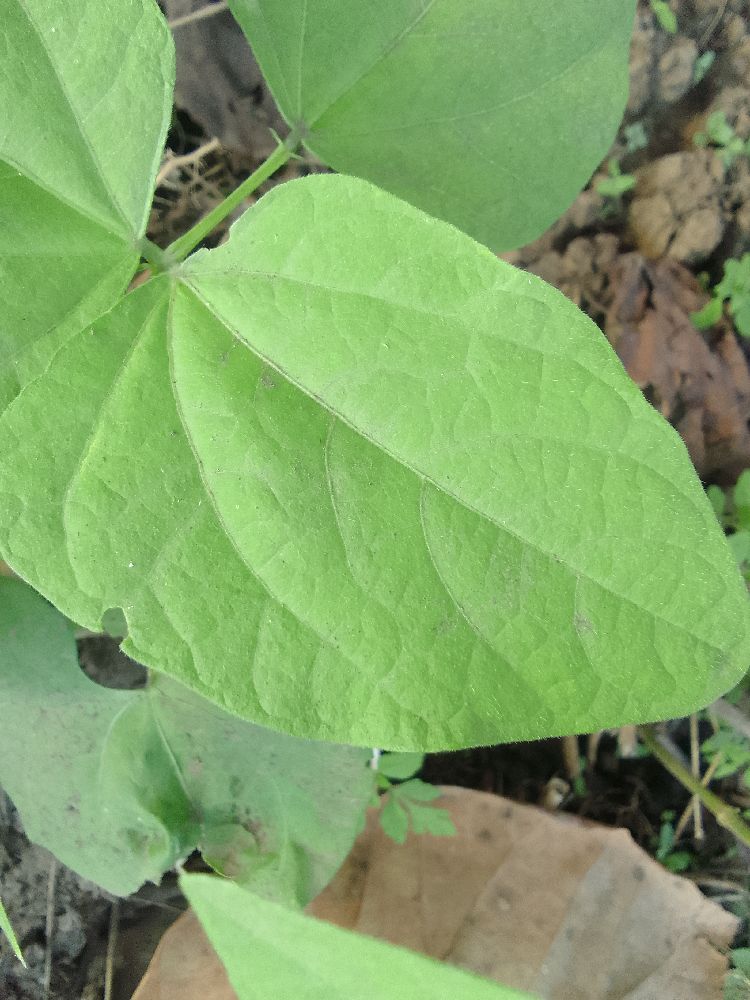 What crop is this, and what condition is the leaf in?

common bean, healthy
